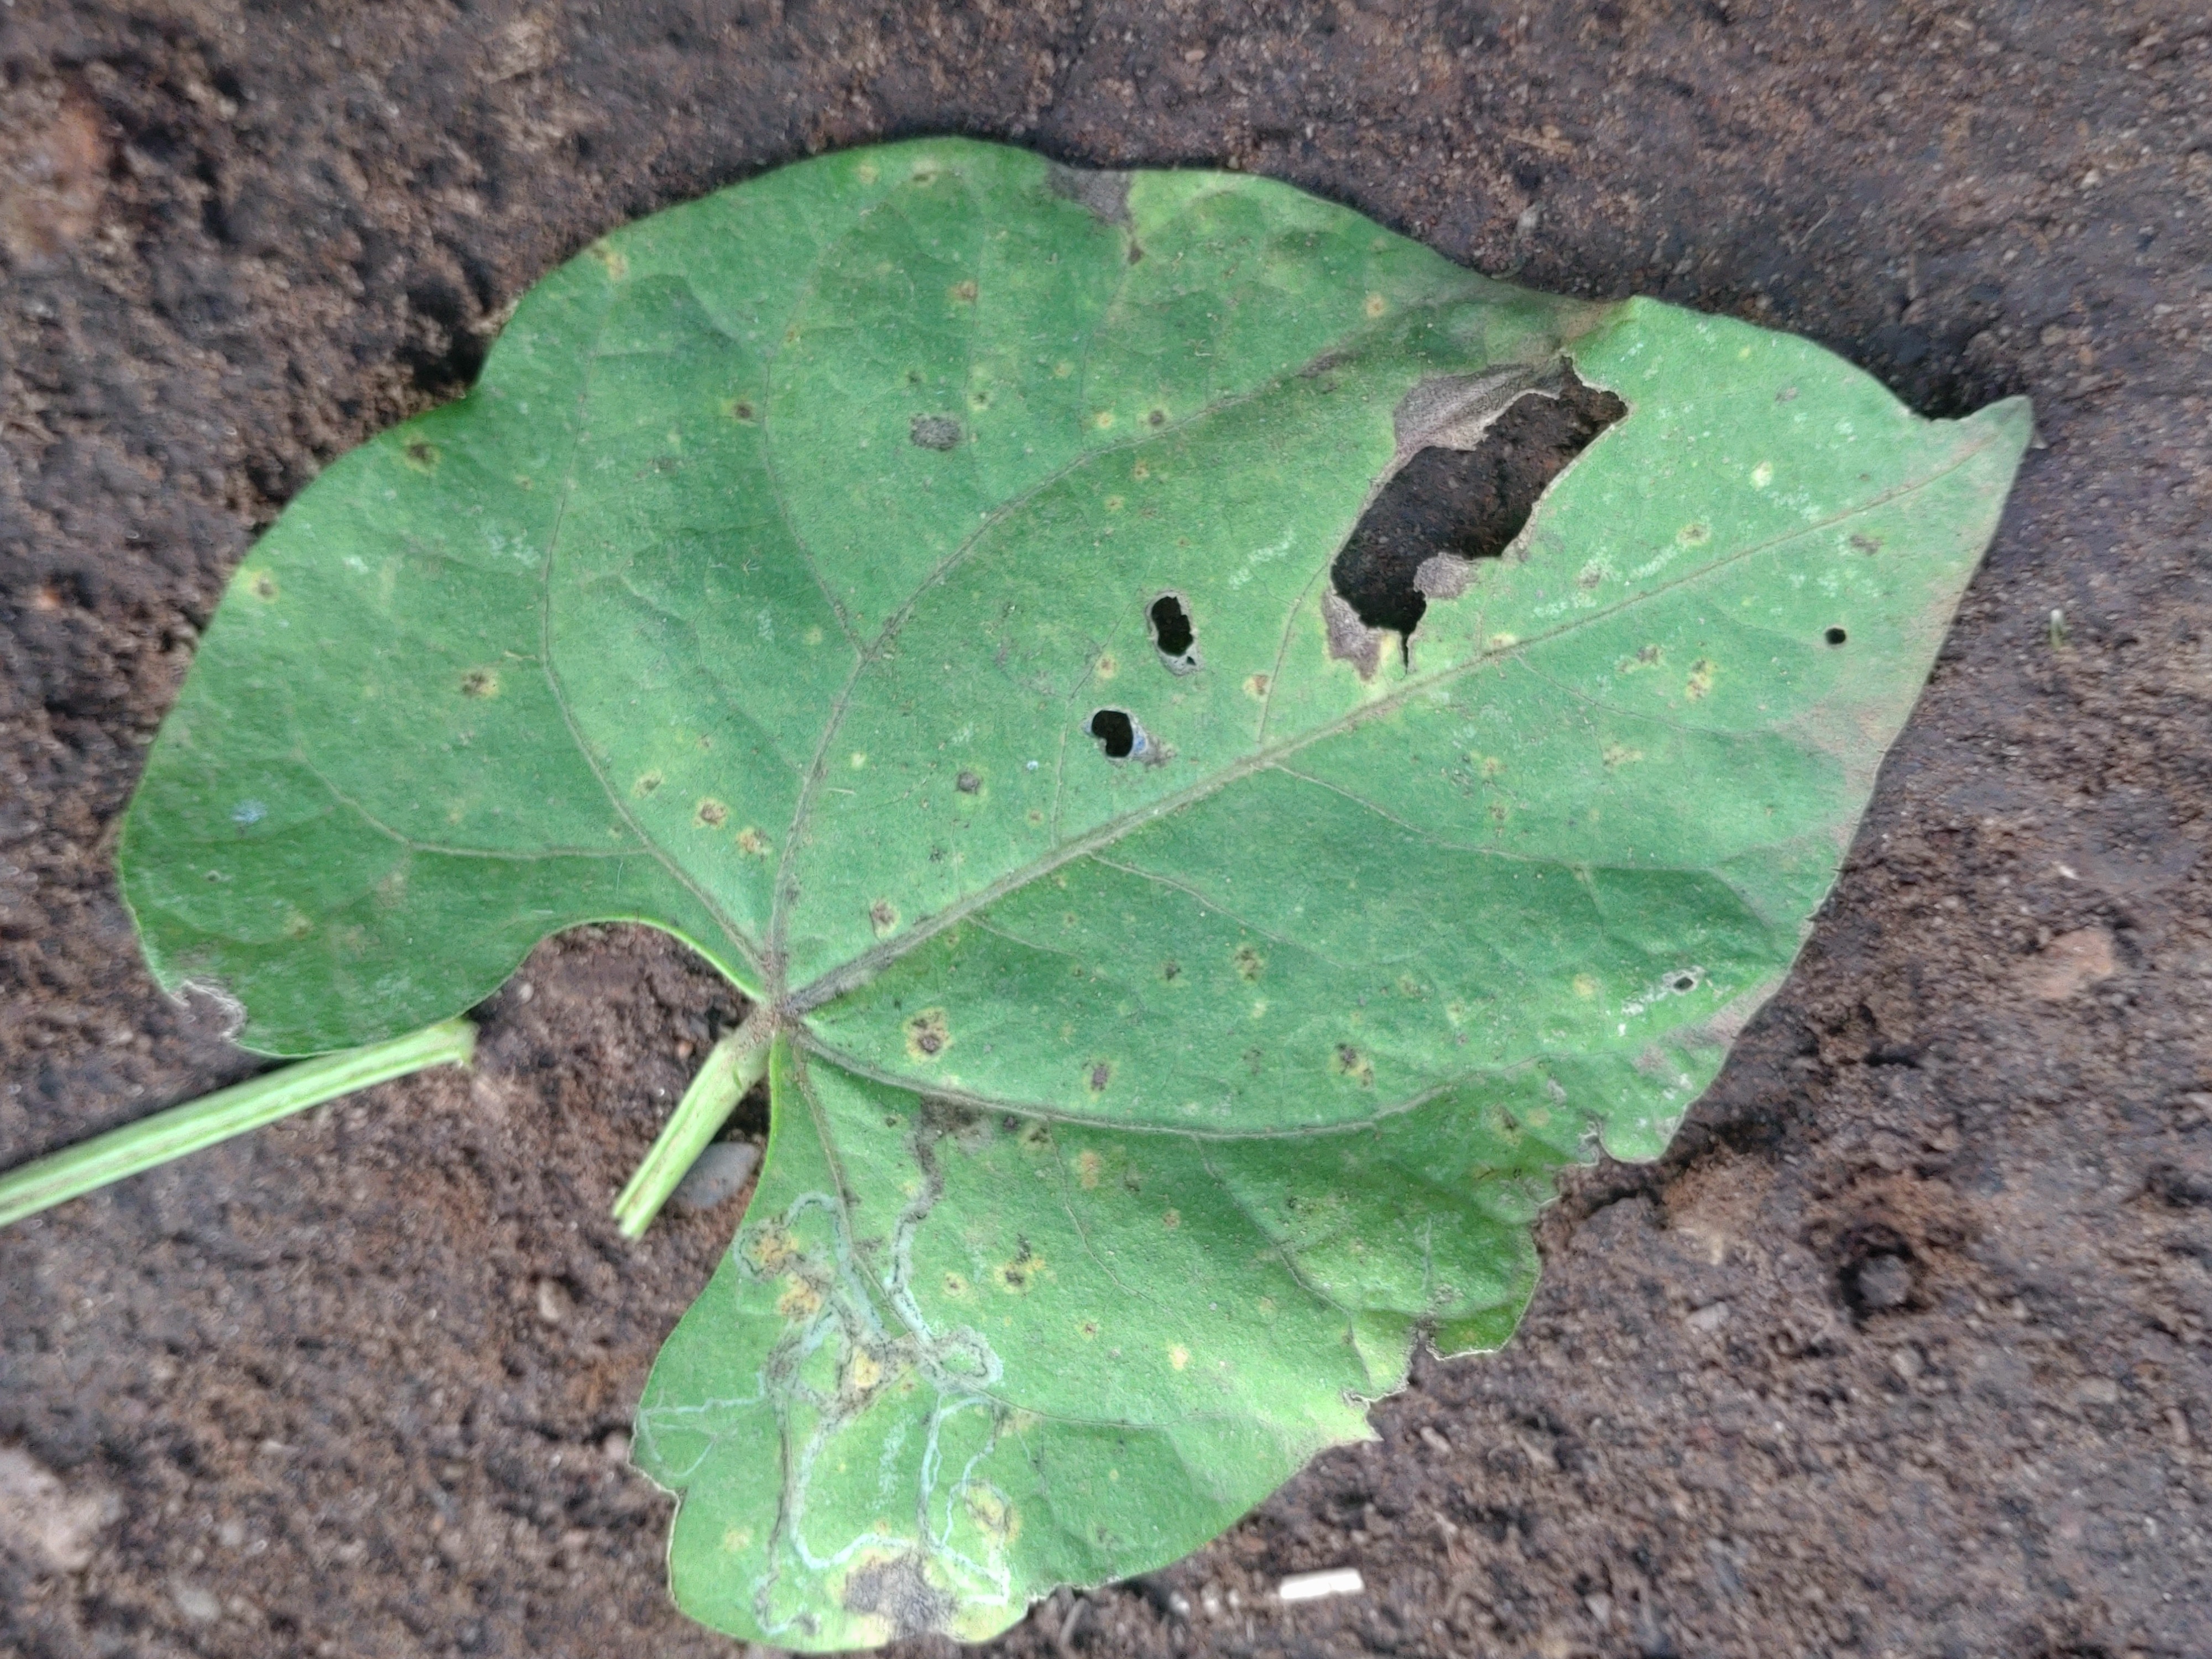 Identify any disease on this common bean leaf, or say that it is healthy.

anthracnose
